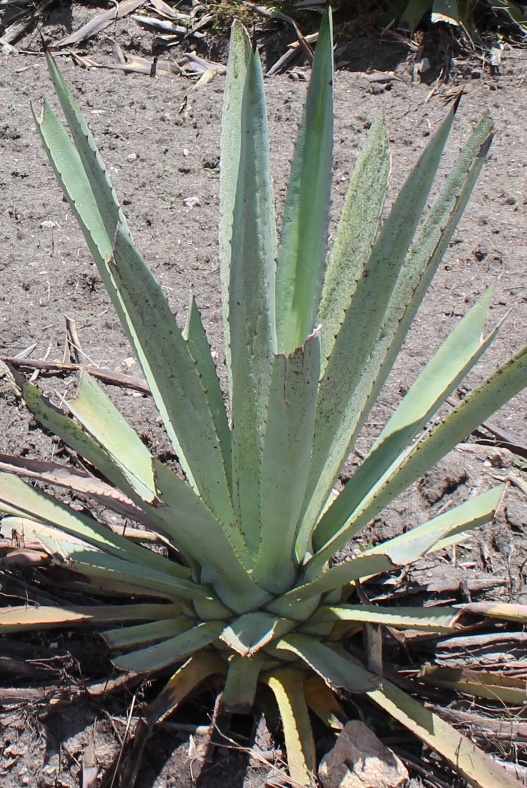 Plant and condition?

agave, small
